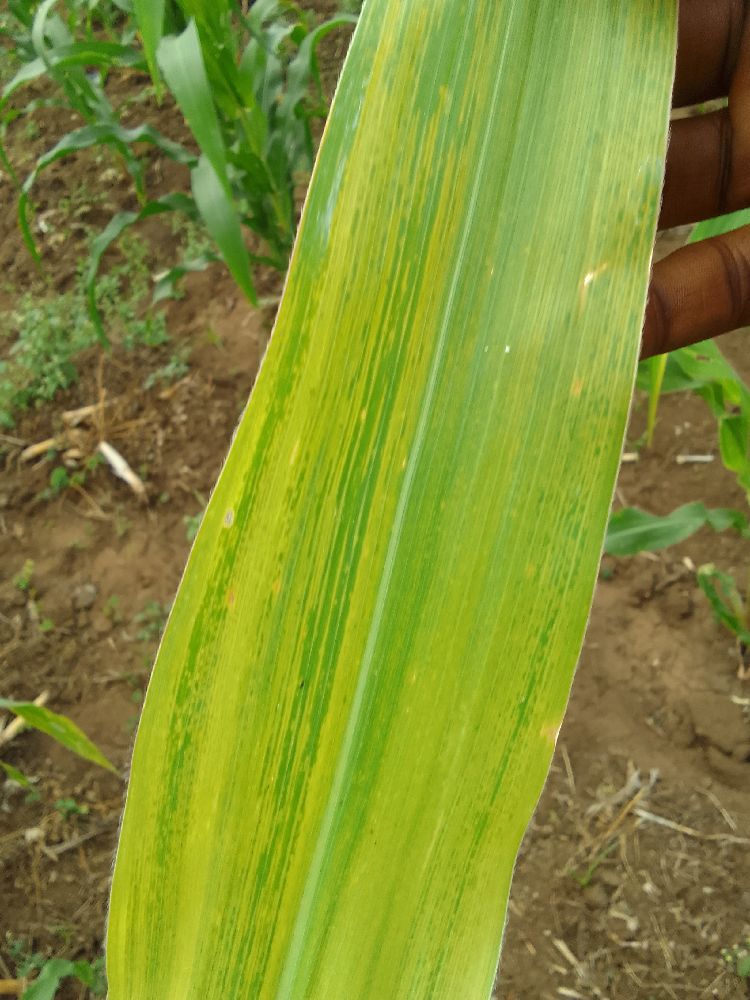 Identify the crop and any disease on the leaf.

maize, maize lethal necrosis
